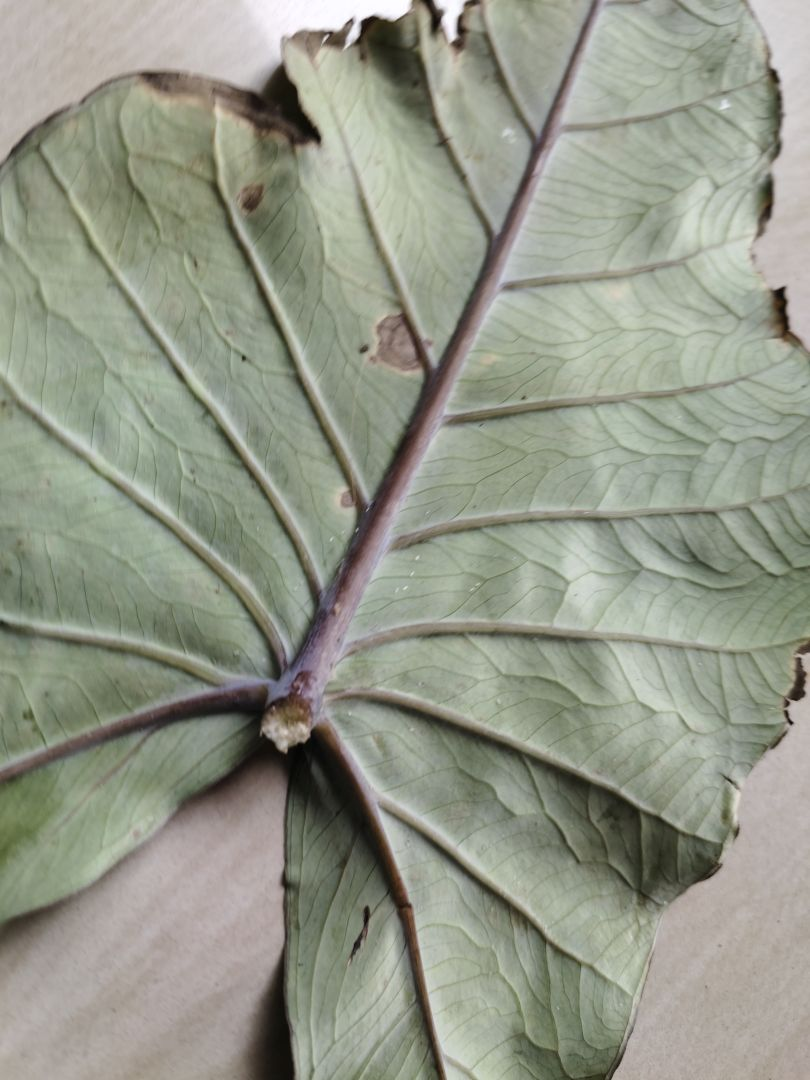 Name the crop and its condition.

taro, leaf blight
